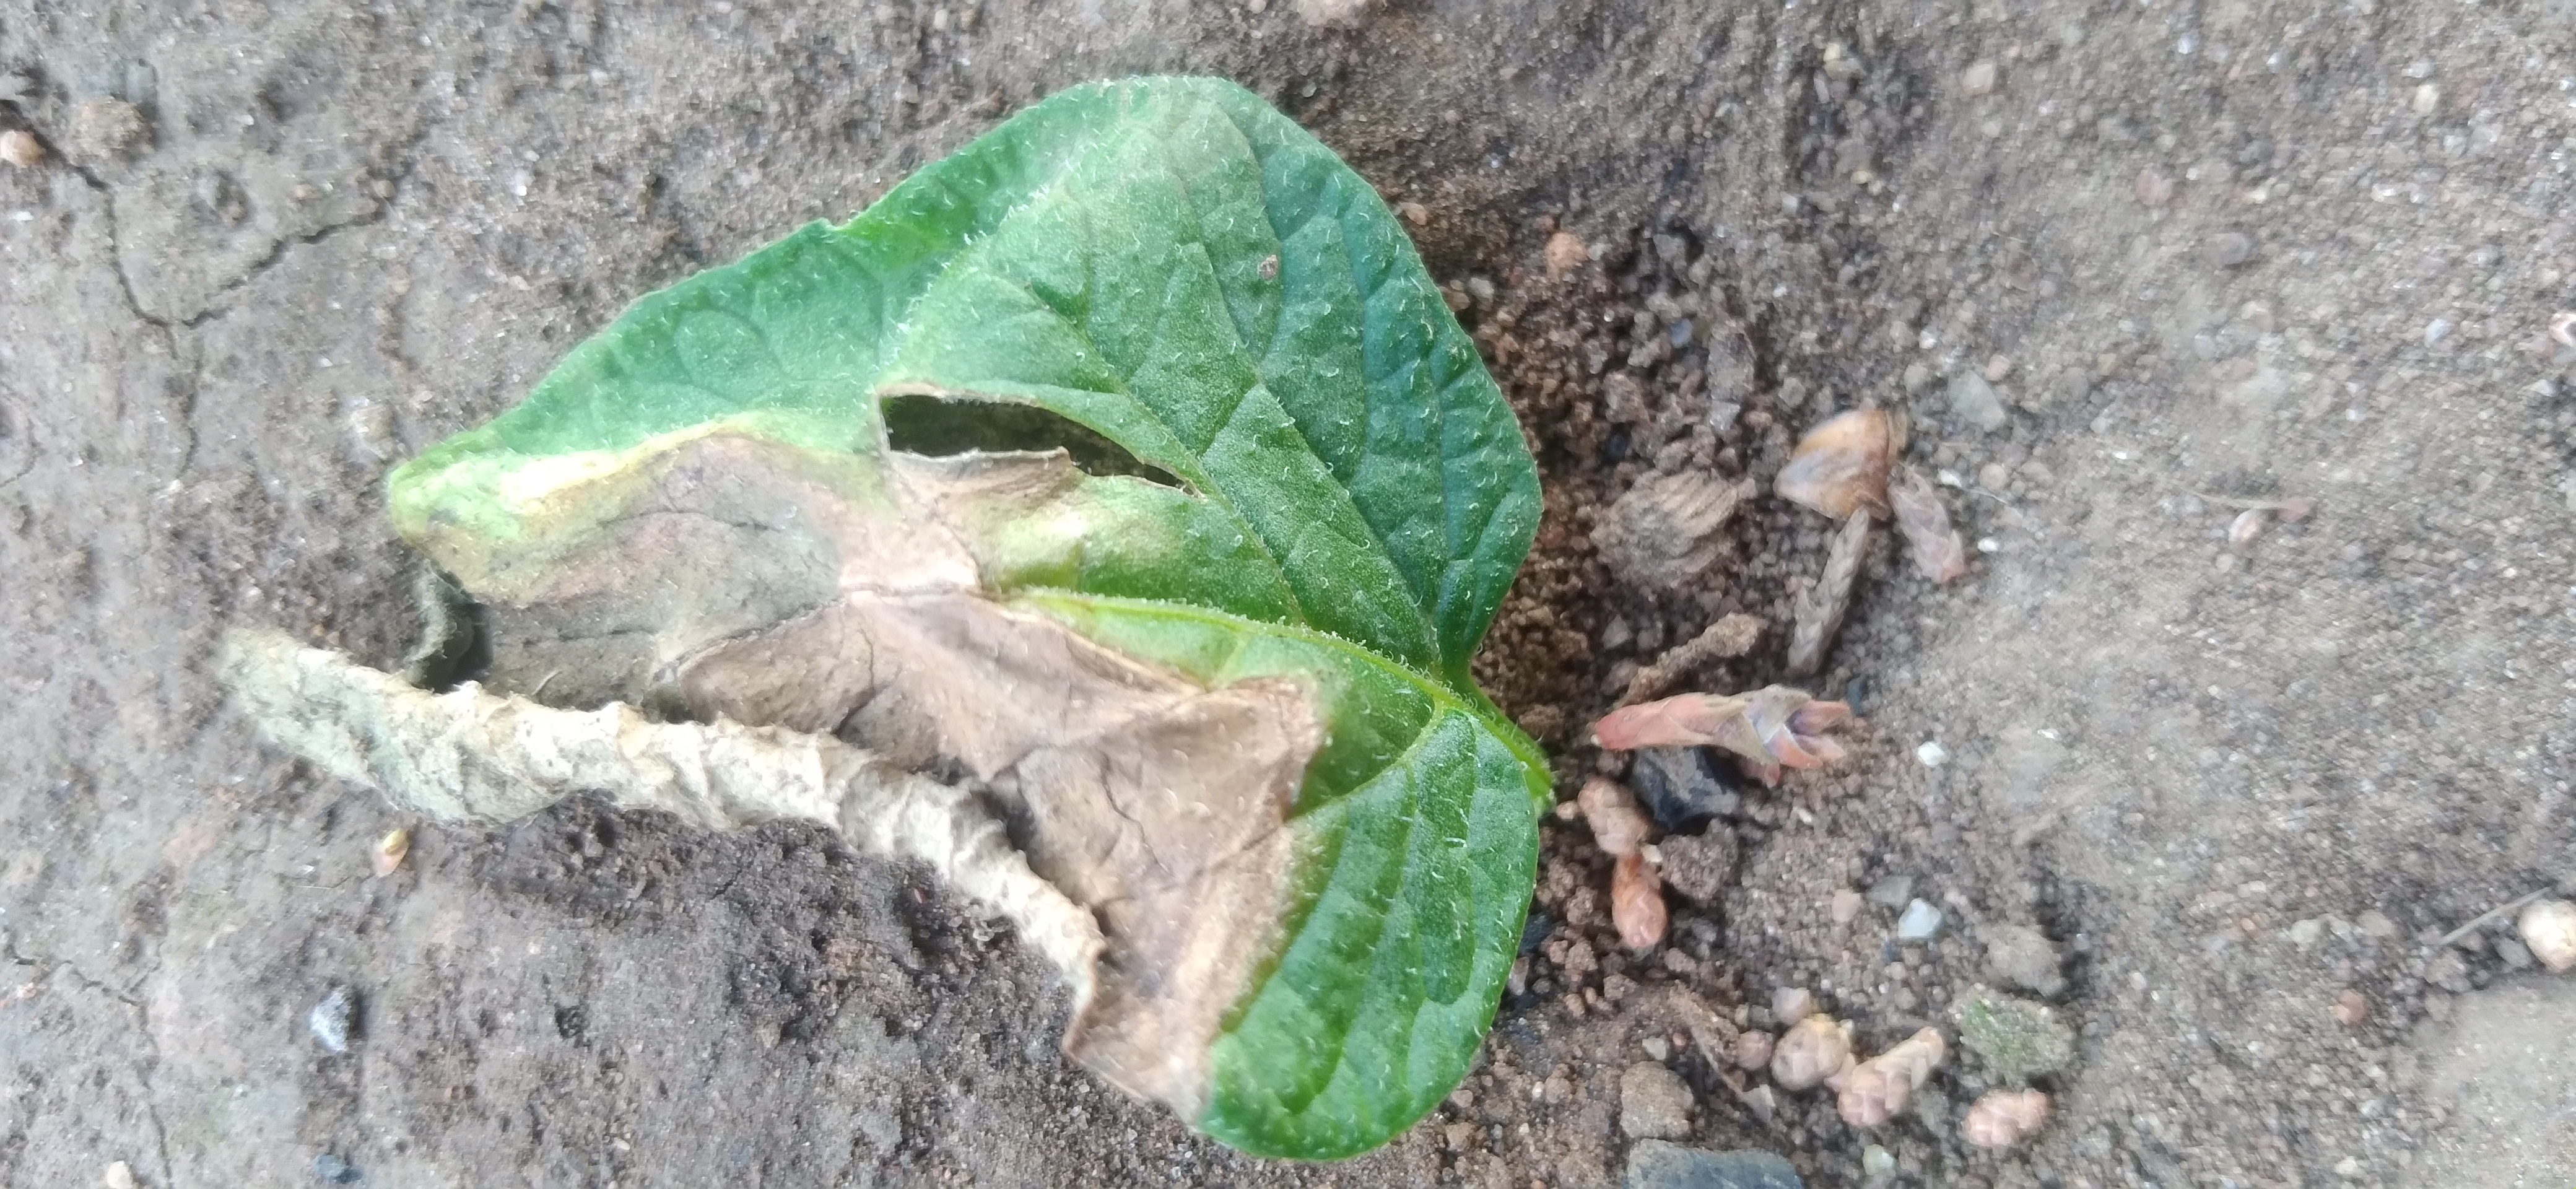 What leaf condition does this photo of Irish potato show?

early blight
